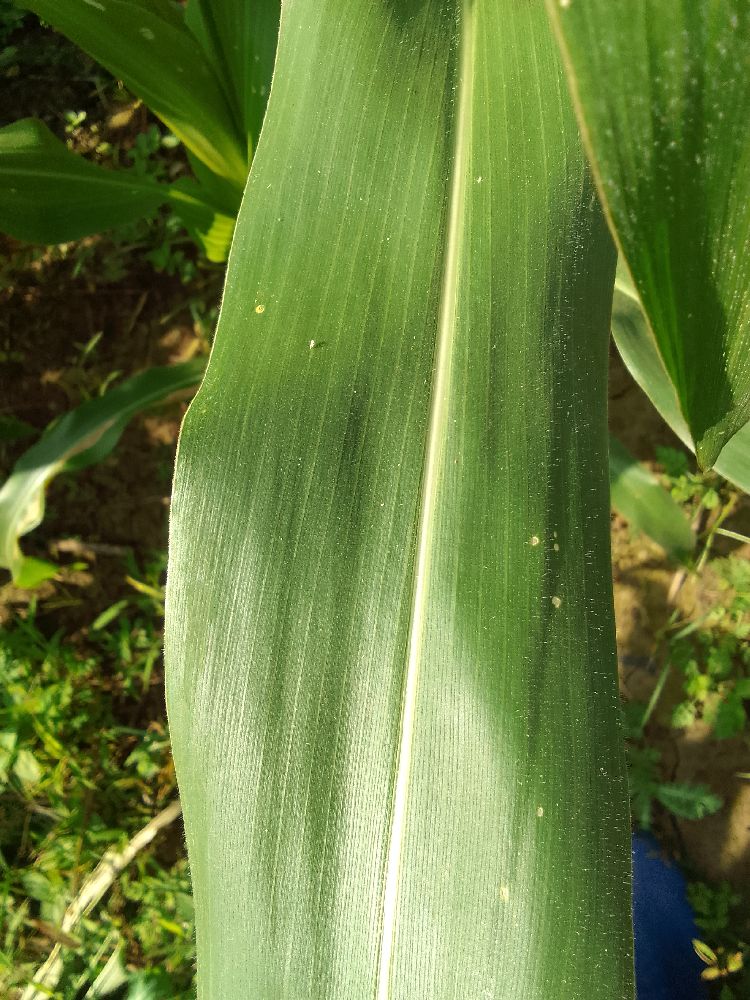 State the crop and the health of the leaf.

maize, healthy
